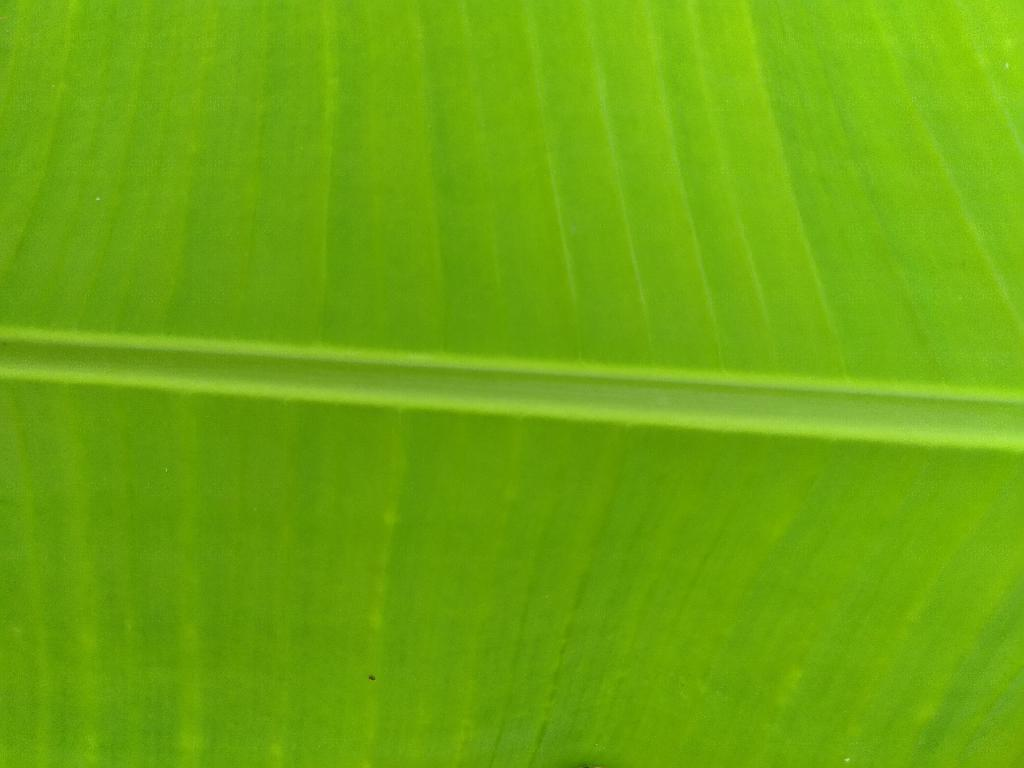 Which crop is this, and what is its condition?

banana, healthy
